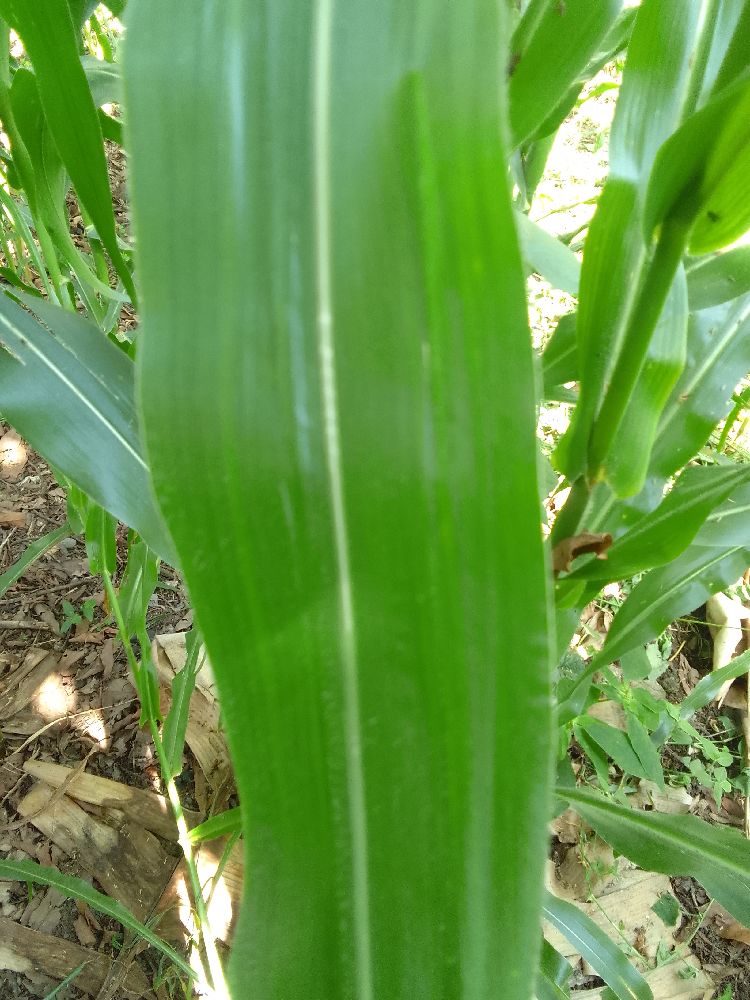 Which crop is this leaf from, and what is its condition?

maize, healthy
